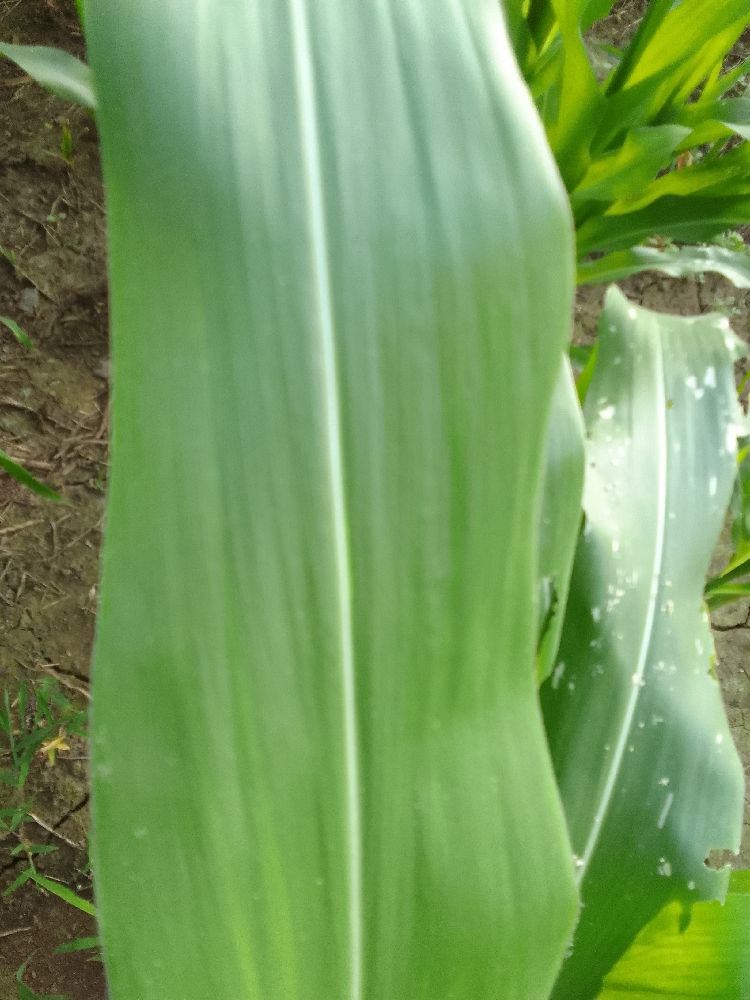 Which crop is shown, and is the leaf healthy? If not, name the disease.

maize, healthy
